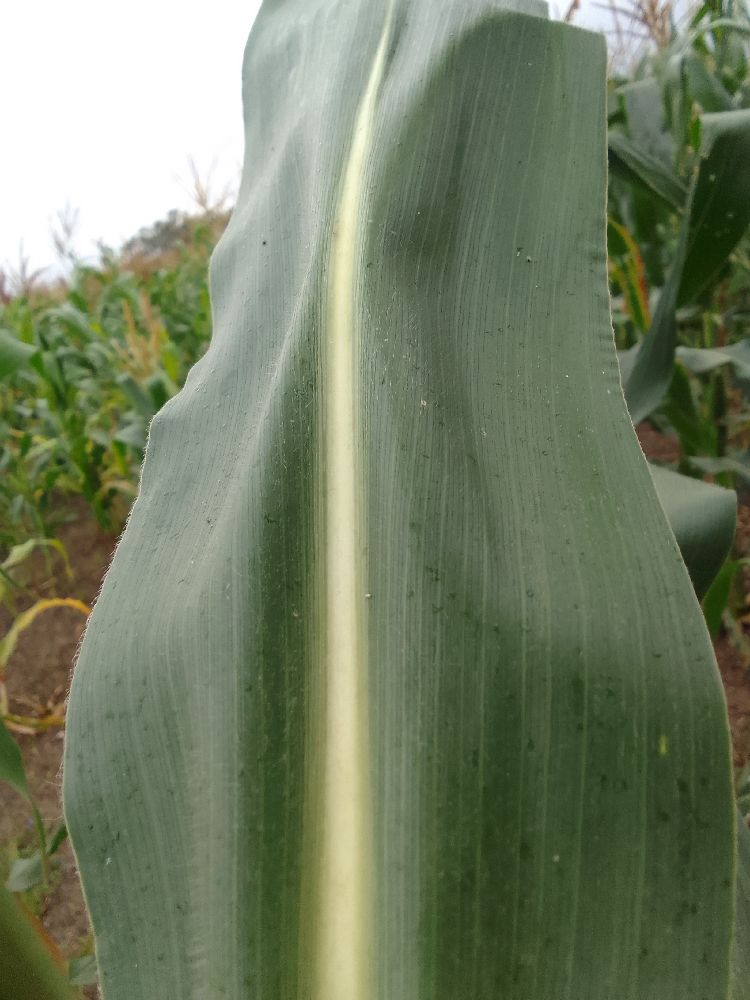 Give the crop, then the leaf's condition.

maize, healthy
